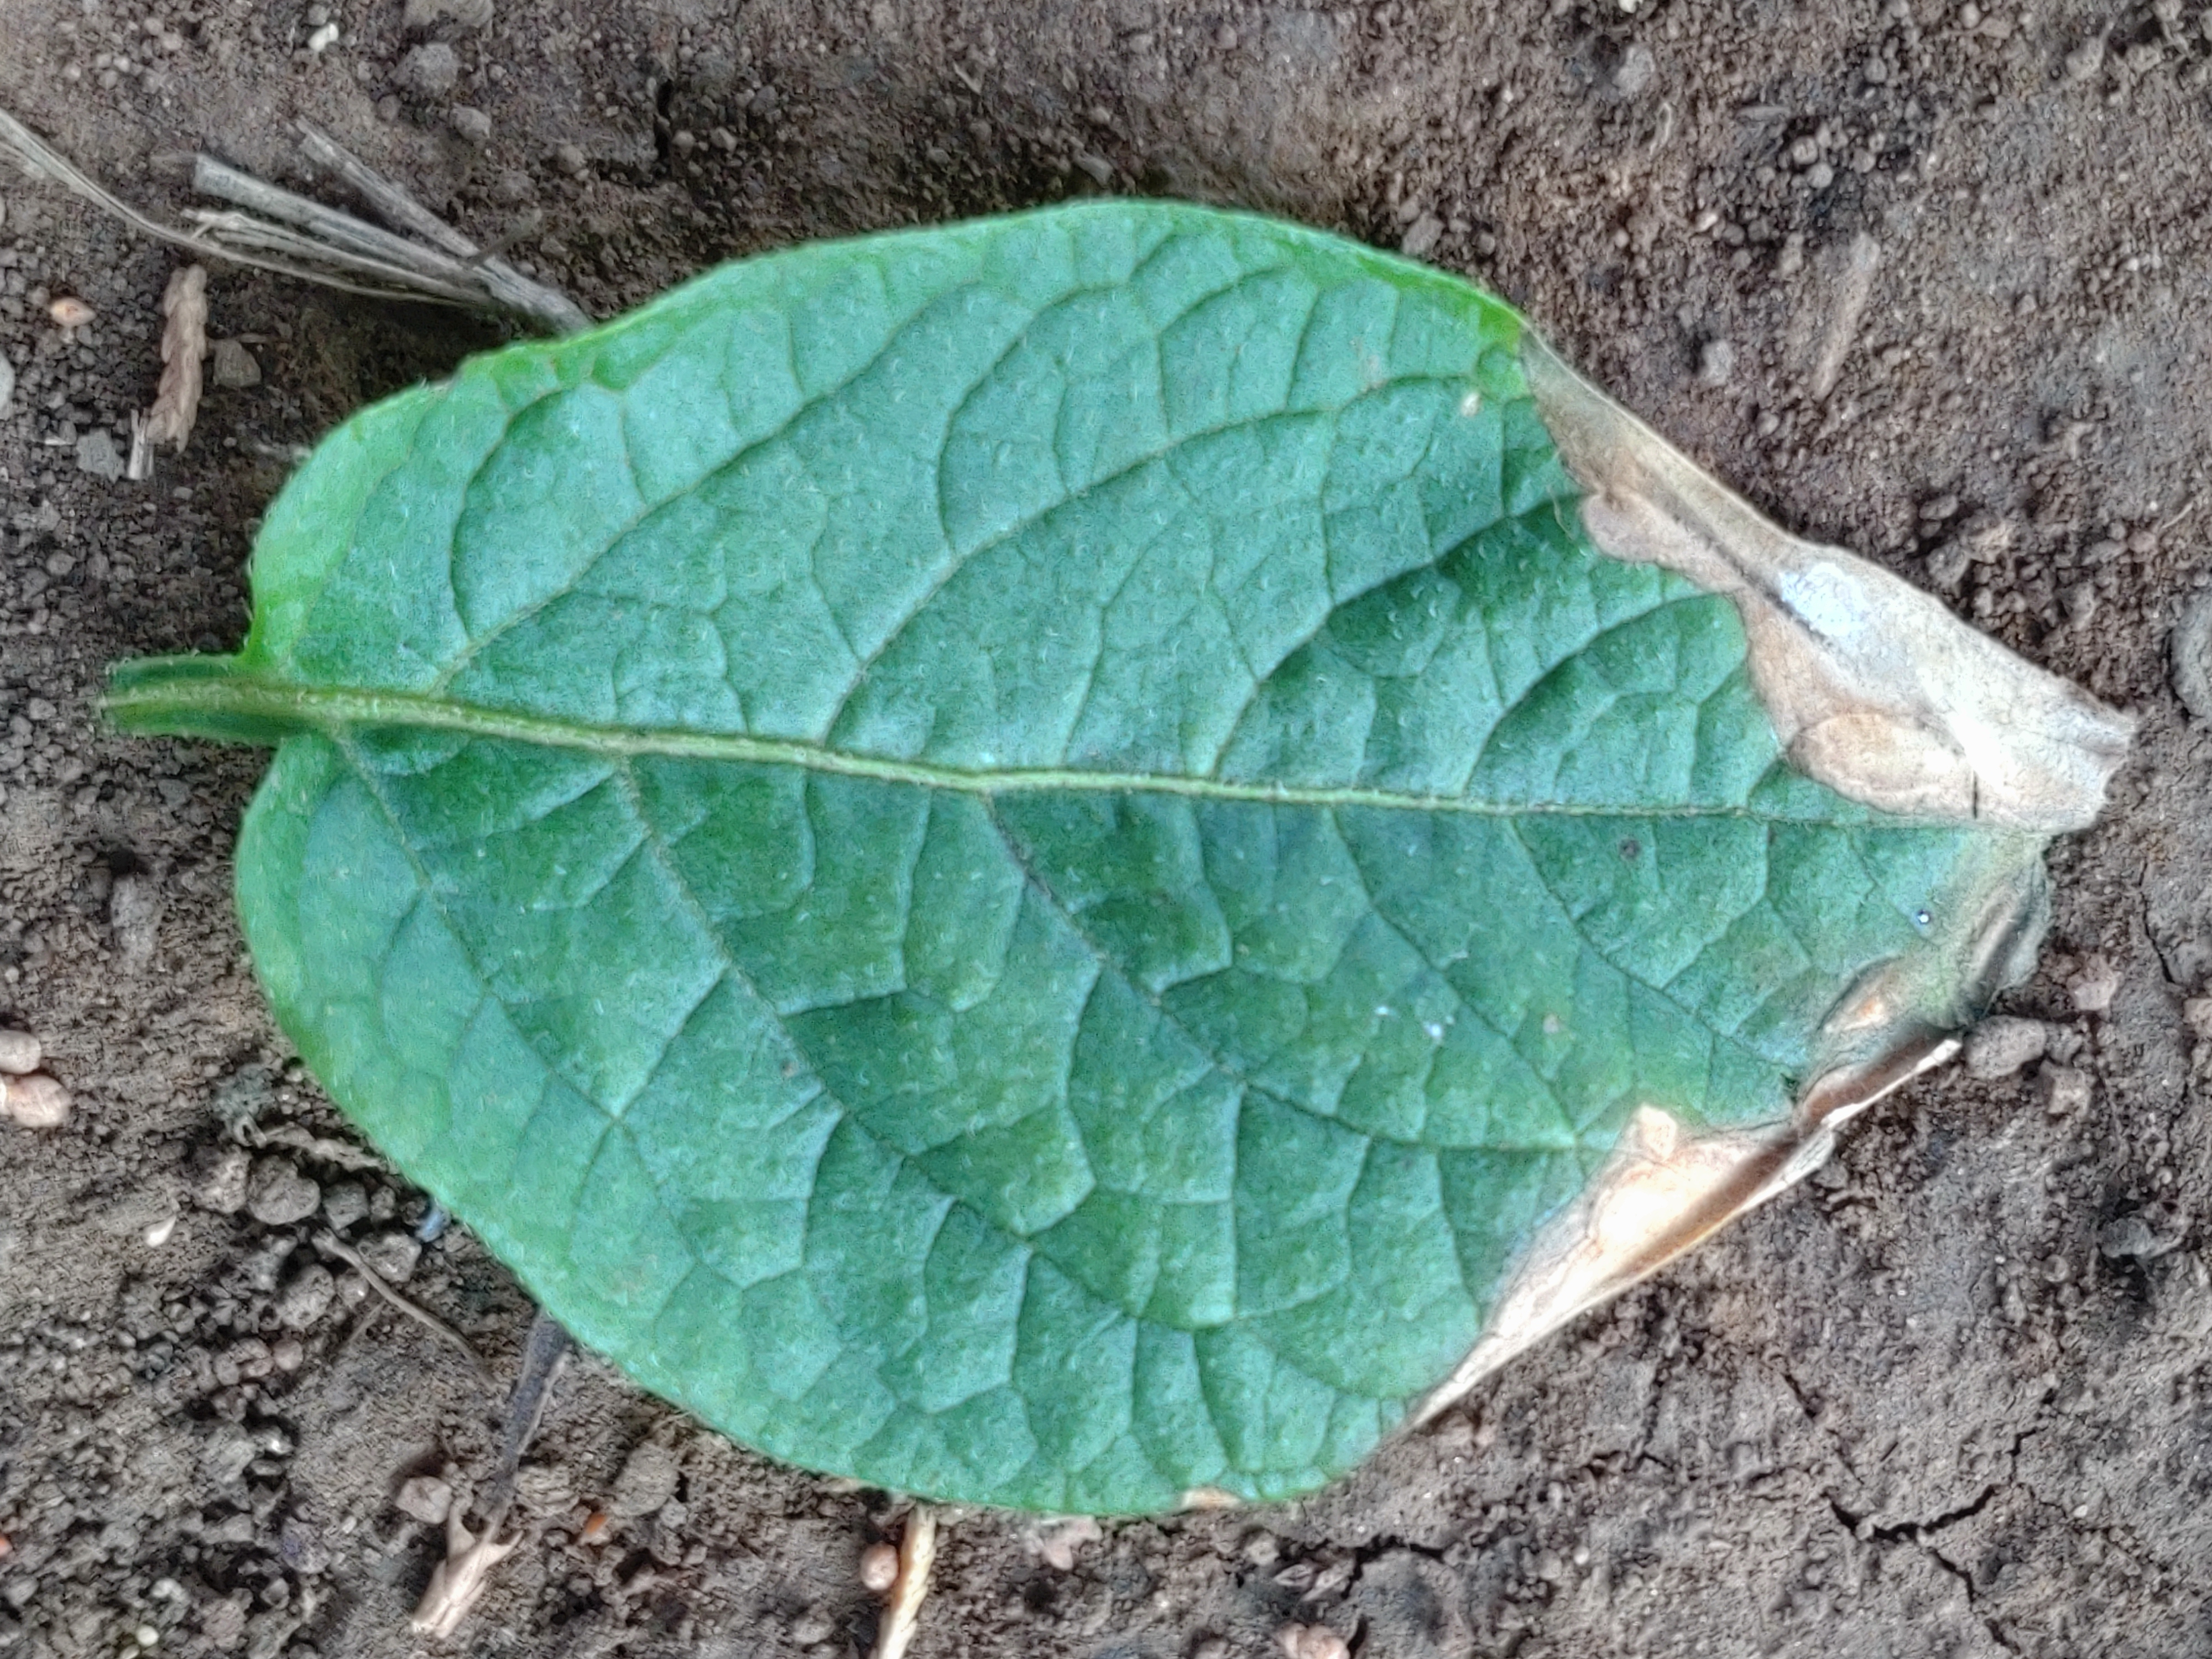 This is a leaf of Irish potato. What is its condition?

early blight
